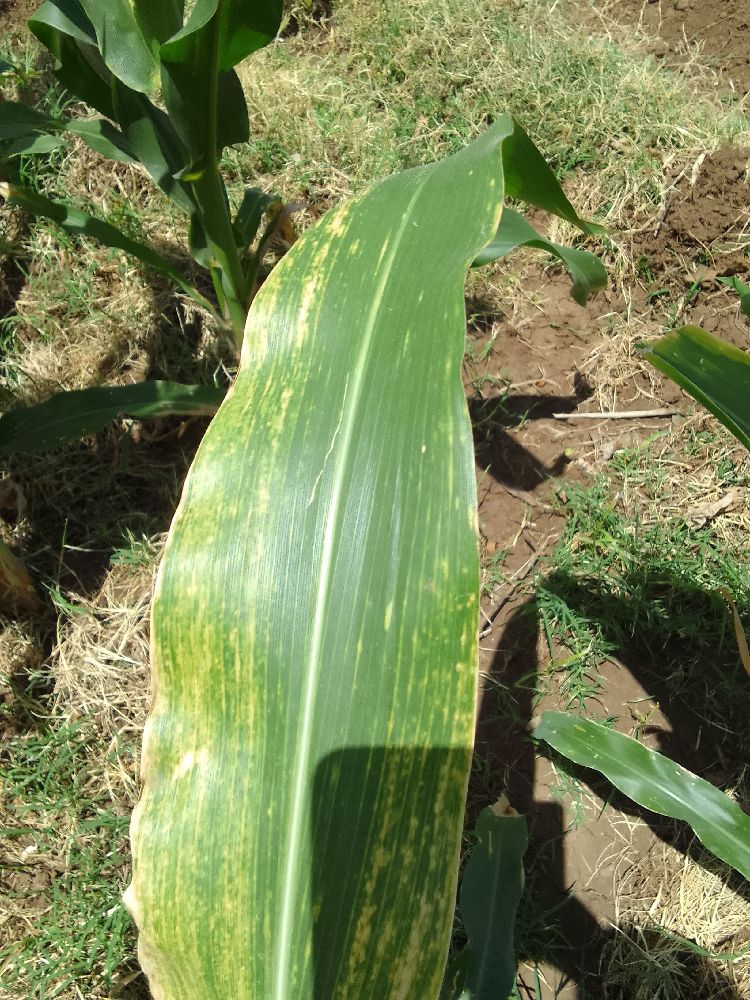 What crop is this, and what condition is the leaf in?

maize, maize lethal necrosis
